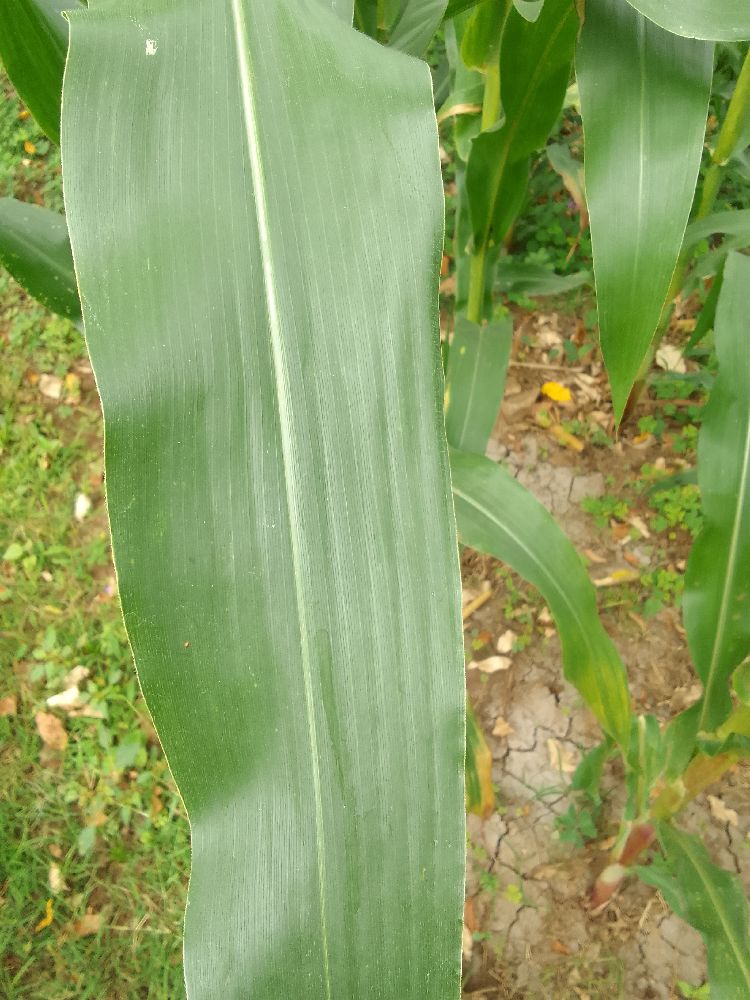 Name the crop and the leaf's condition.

maize, healthy
